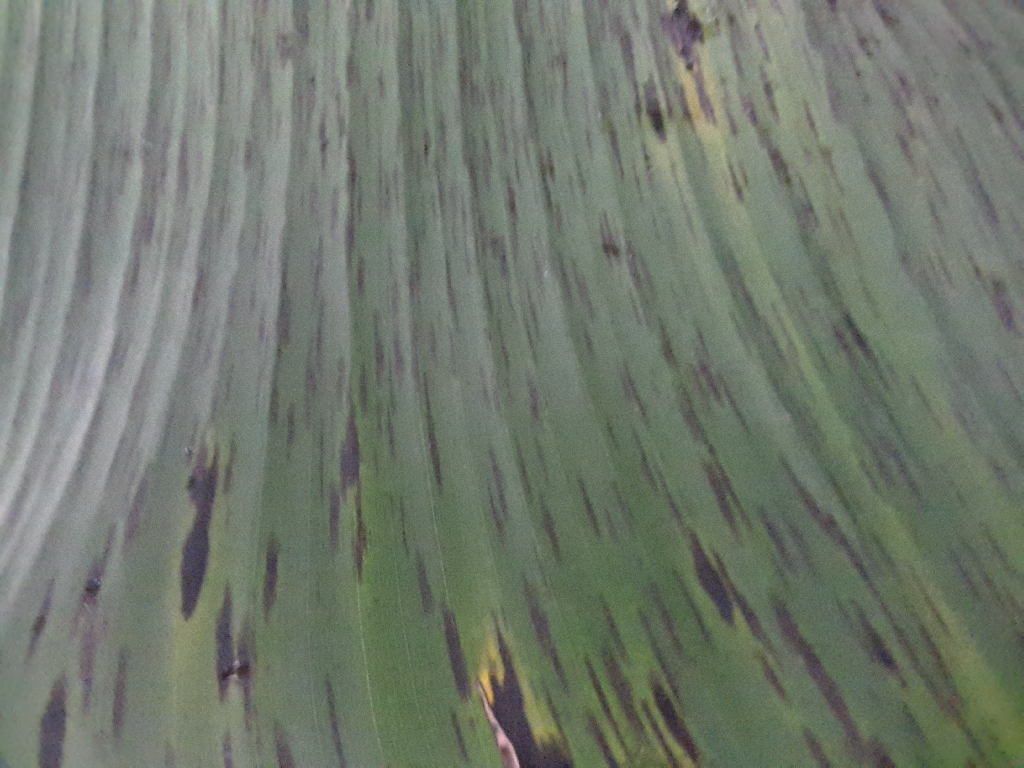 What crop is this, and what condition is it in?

banana, black sigatoka
